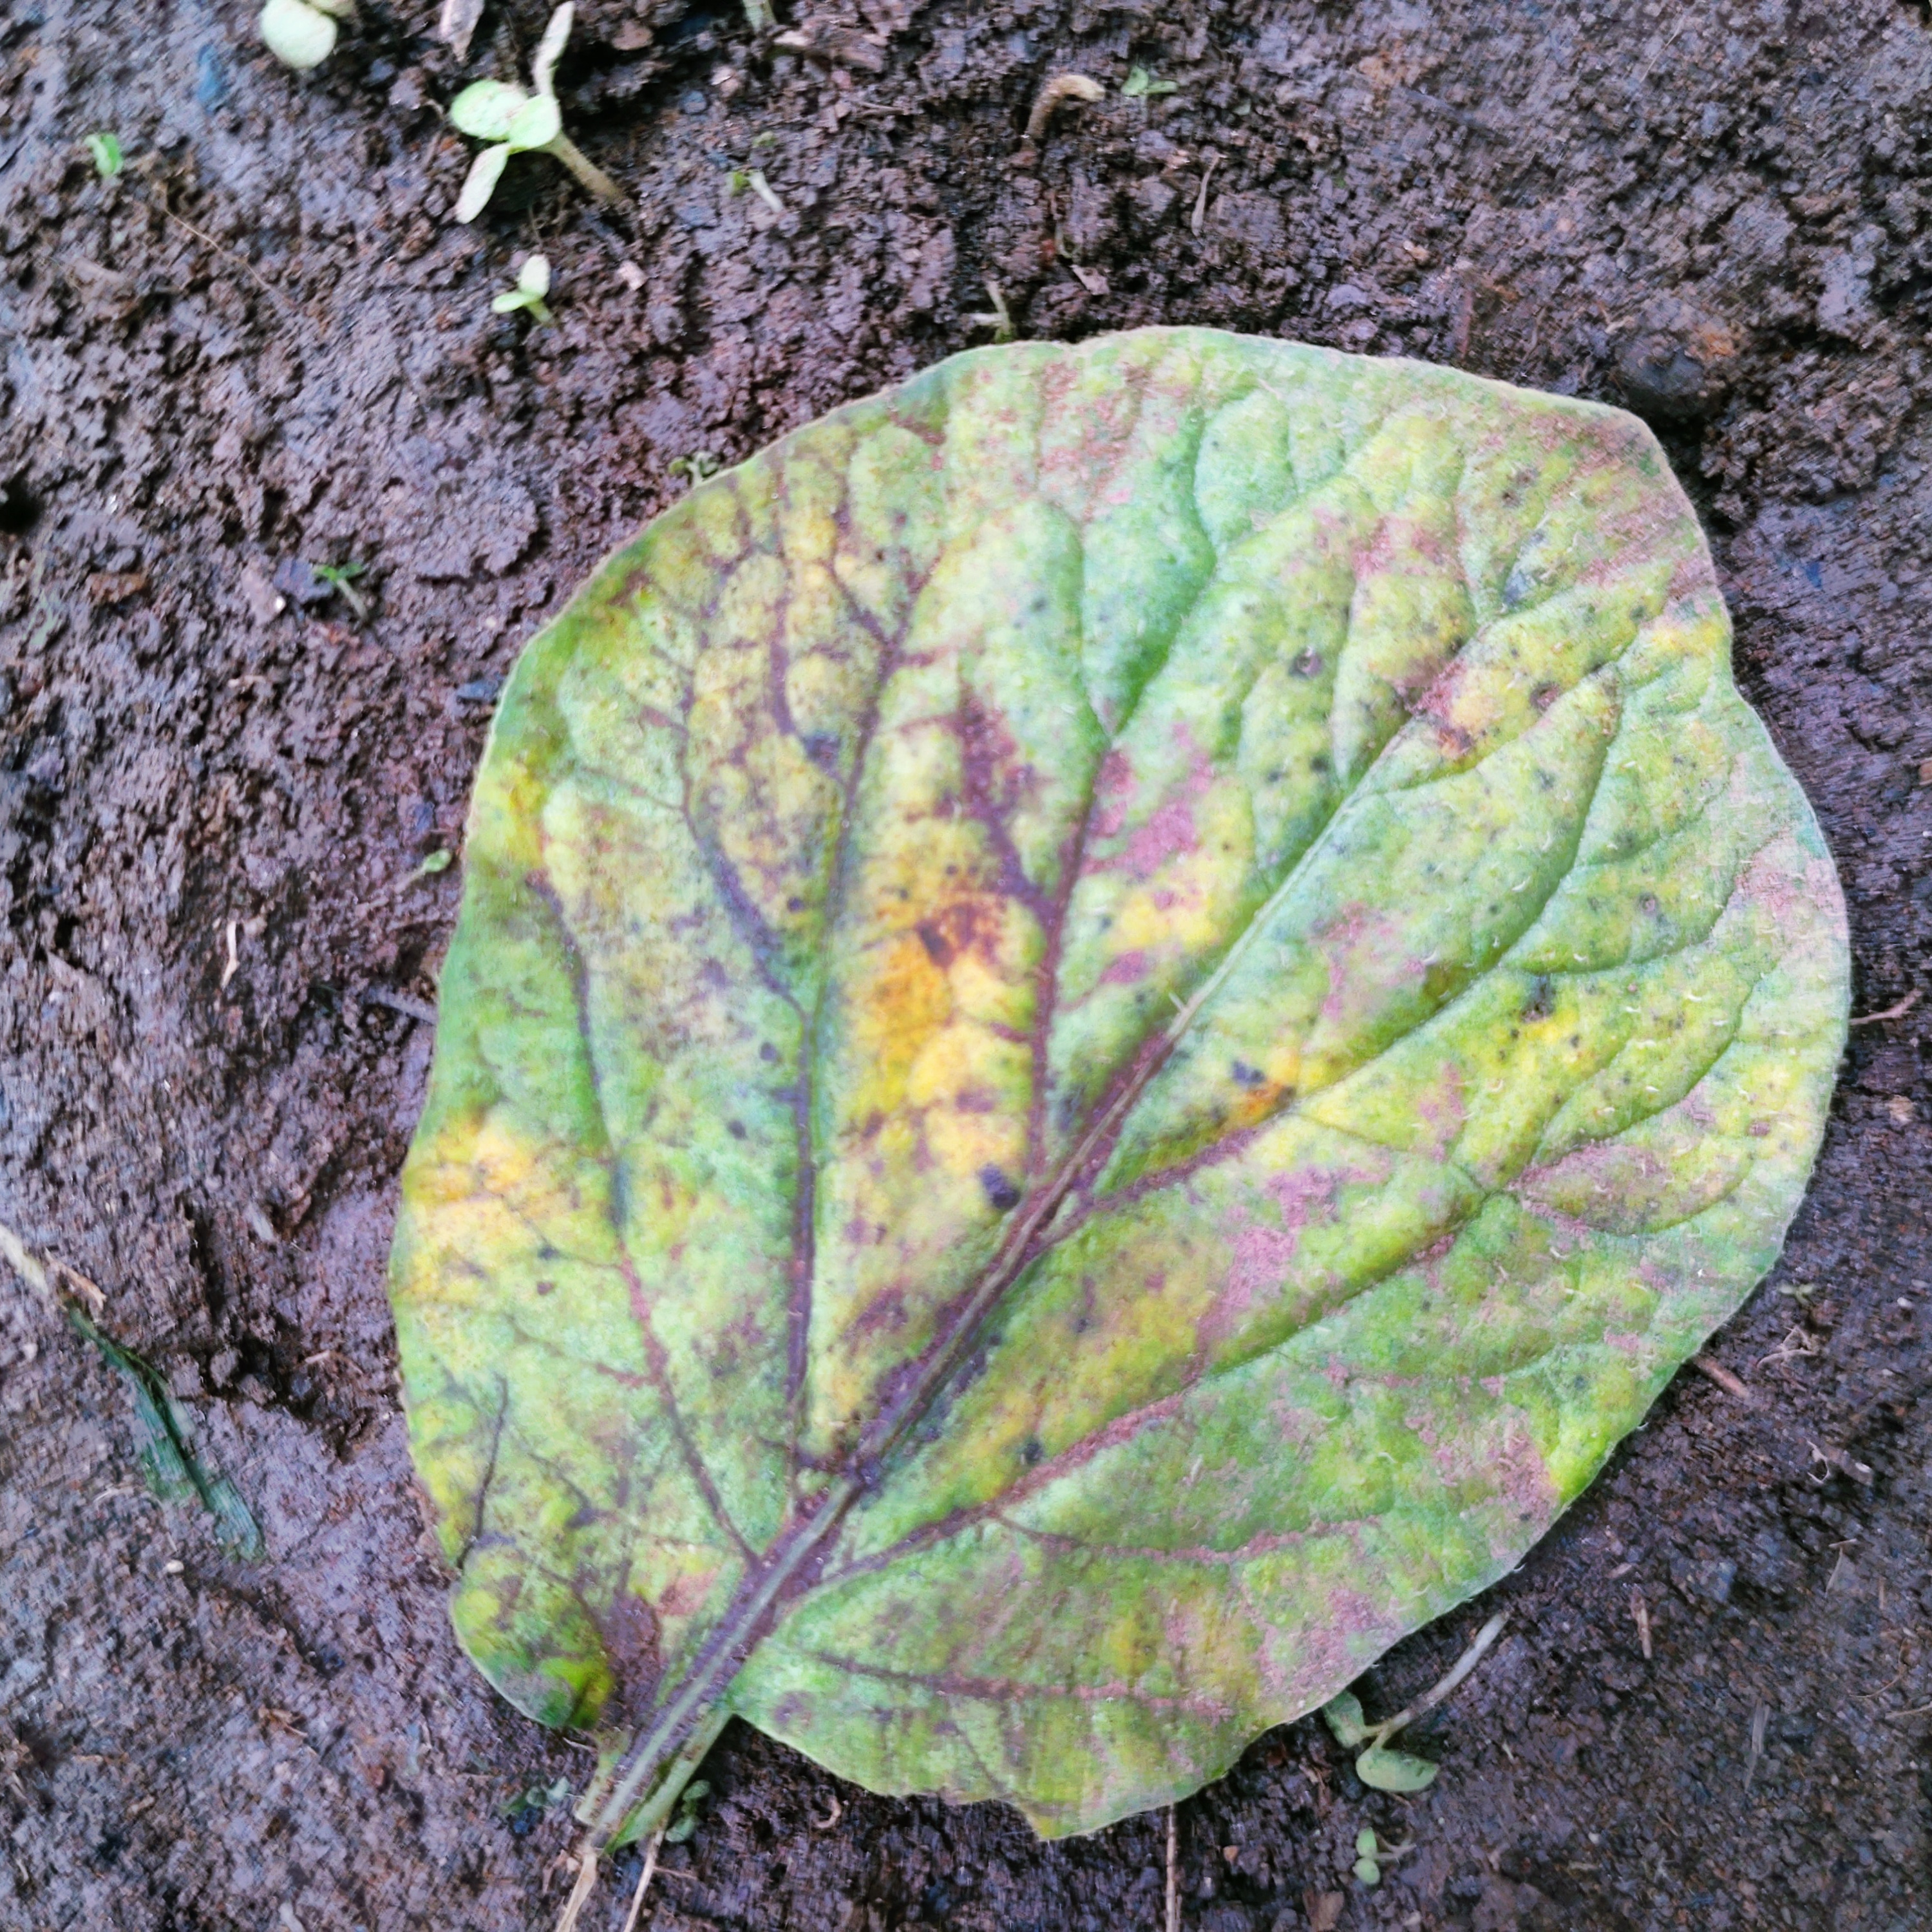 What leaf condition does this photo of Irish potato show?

late blight
